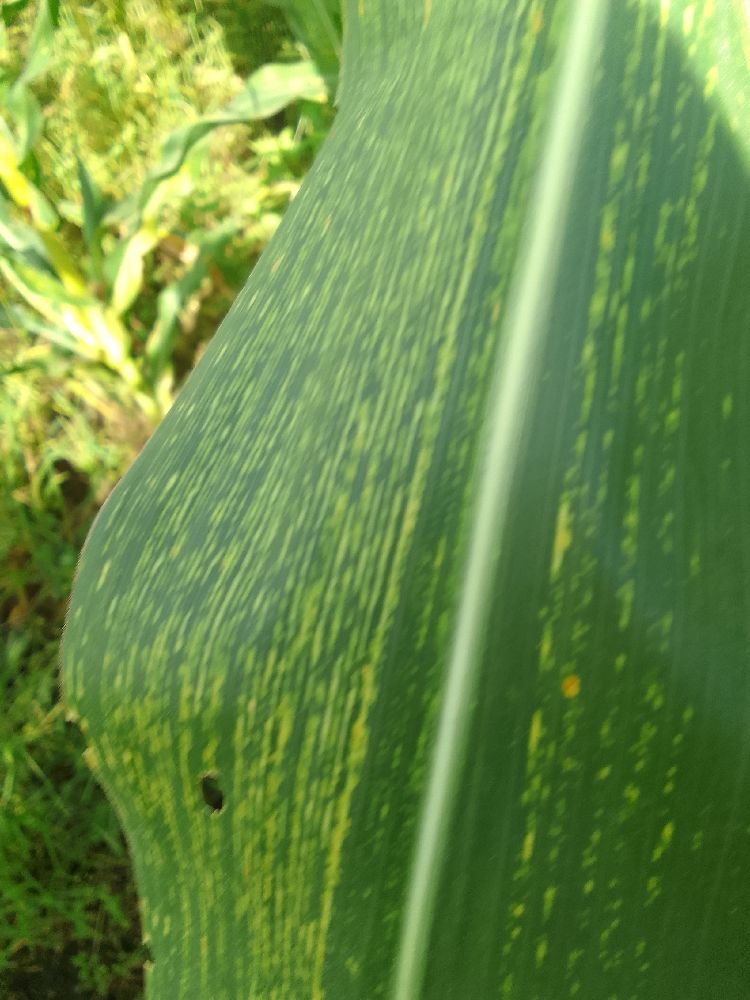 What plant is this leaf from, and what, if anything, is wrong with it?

maize, maize streak virus
